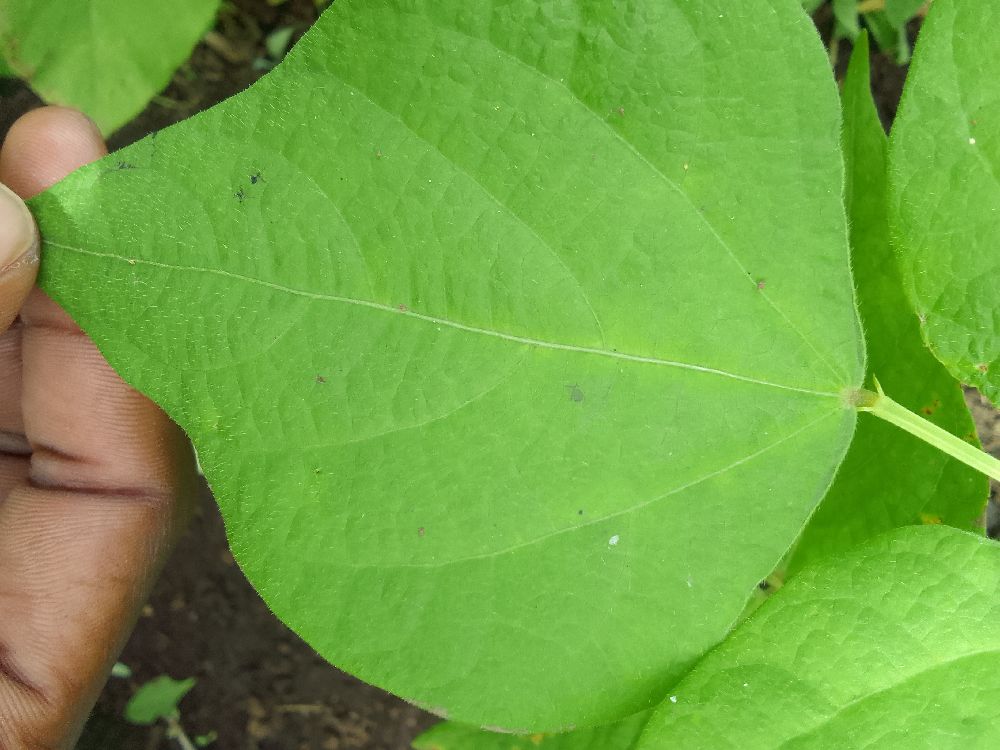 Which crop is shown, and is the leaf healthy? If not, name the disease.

common bean, healthy
